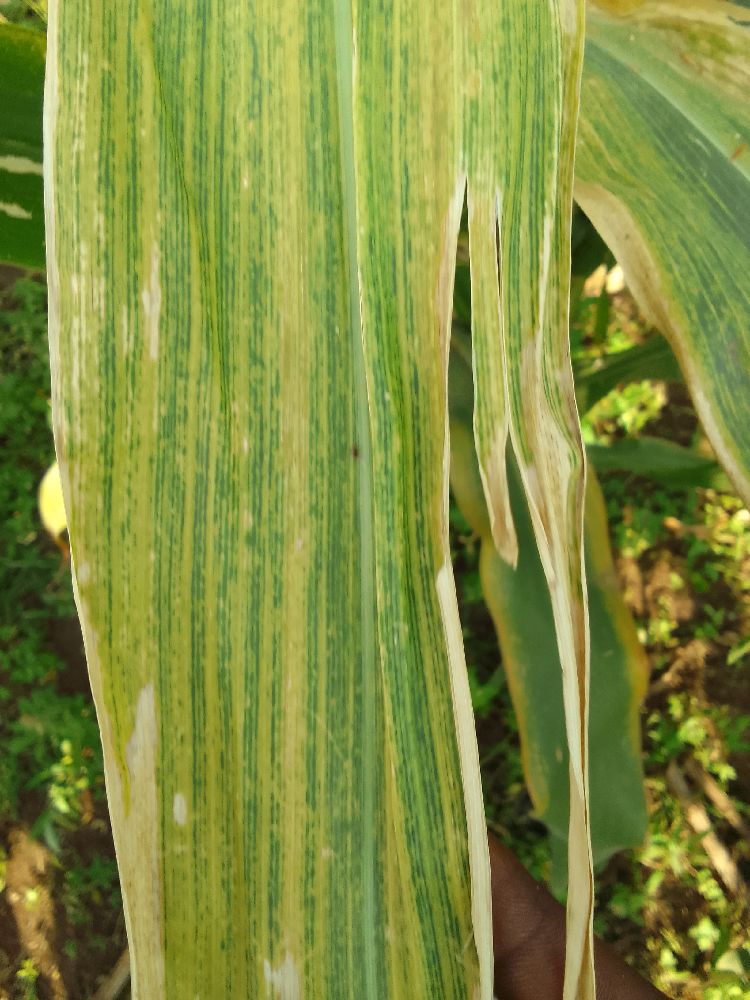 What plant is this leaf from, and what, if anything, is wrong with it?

maize, maize lethal necrosis
